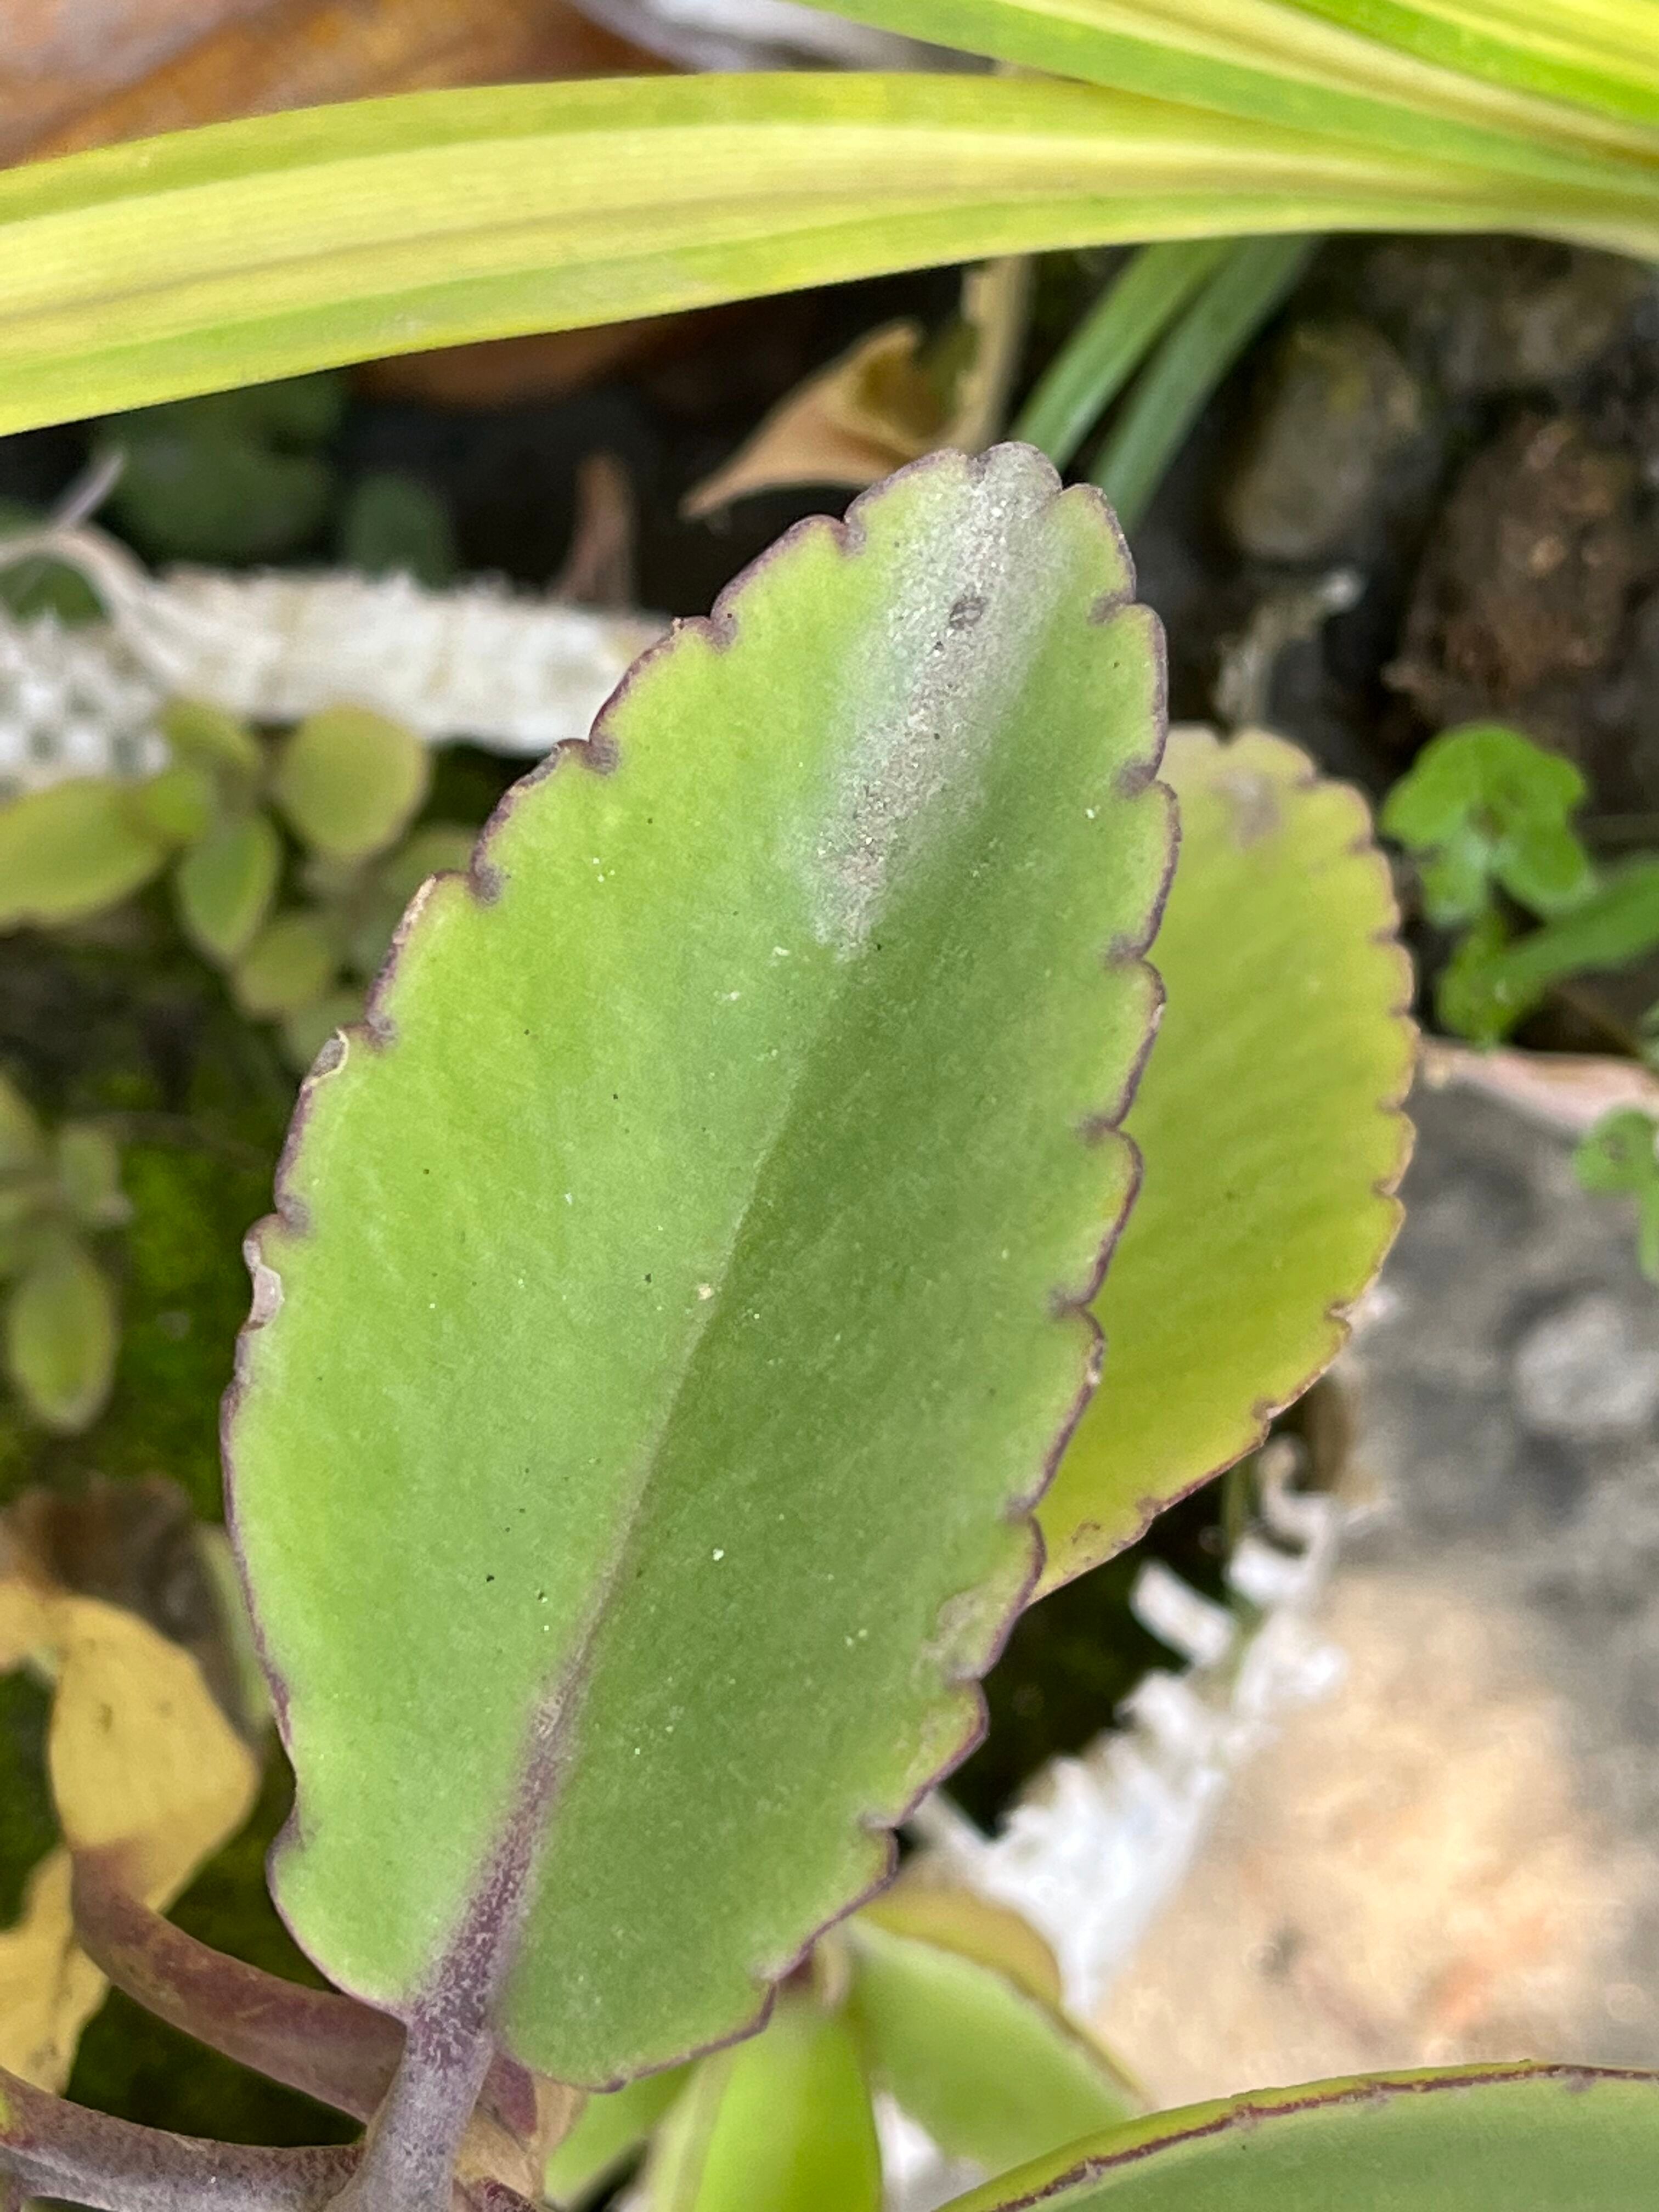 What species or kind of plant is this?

pathorkuci
